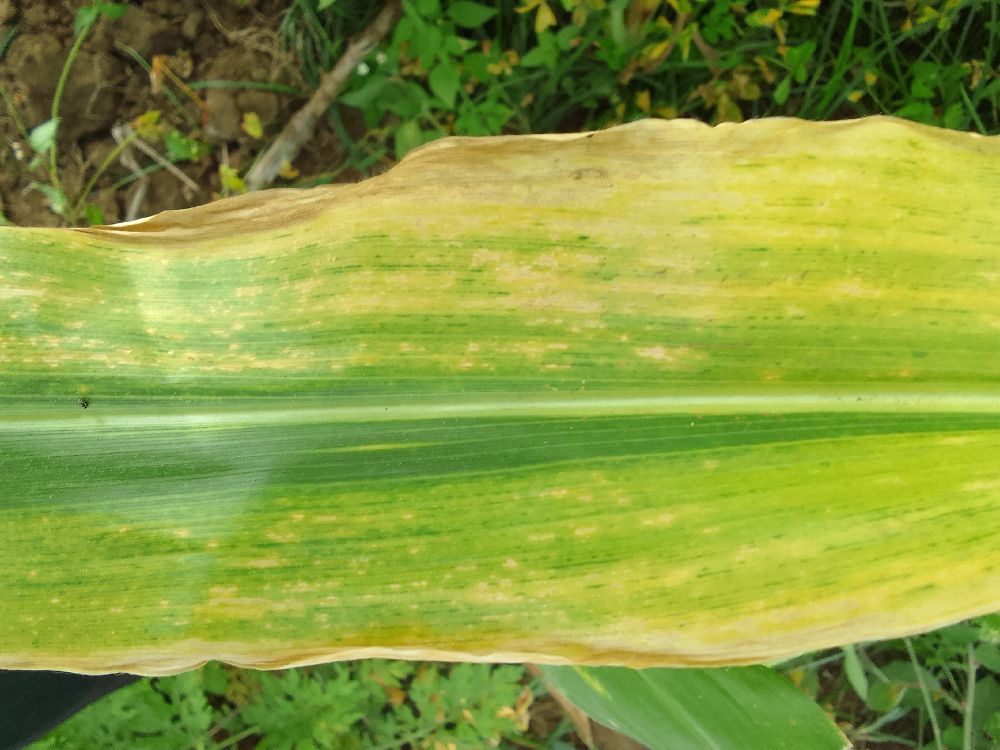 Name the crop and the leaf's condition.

maize, maize lethal necrosis
